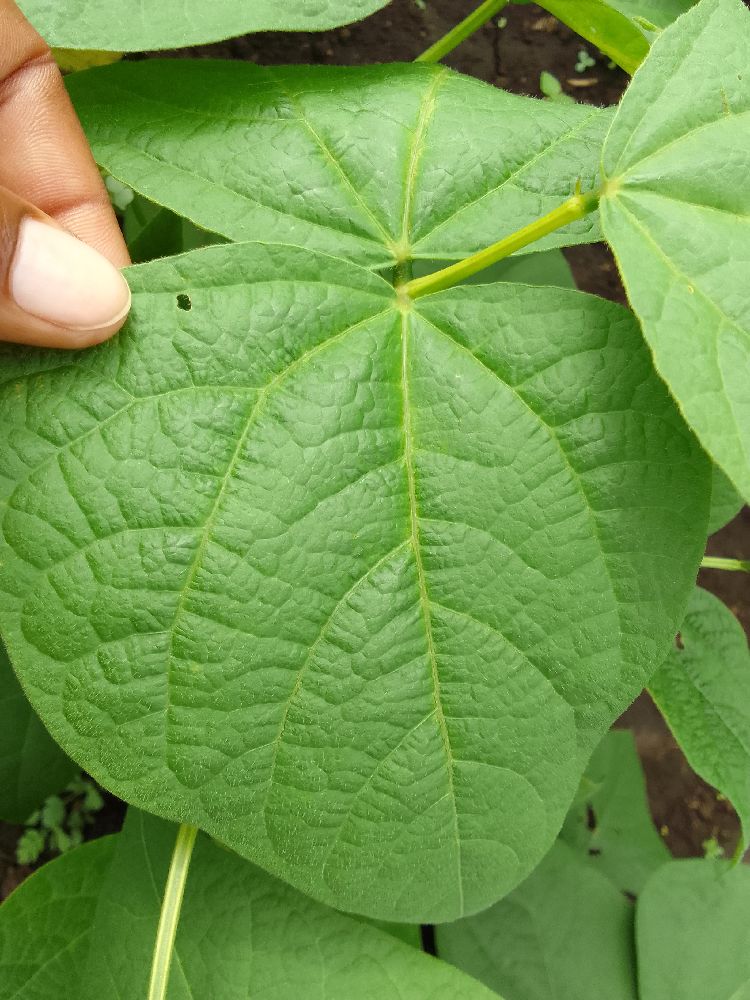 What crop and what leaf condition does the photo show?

common bean, healthy
